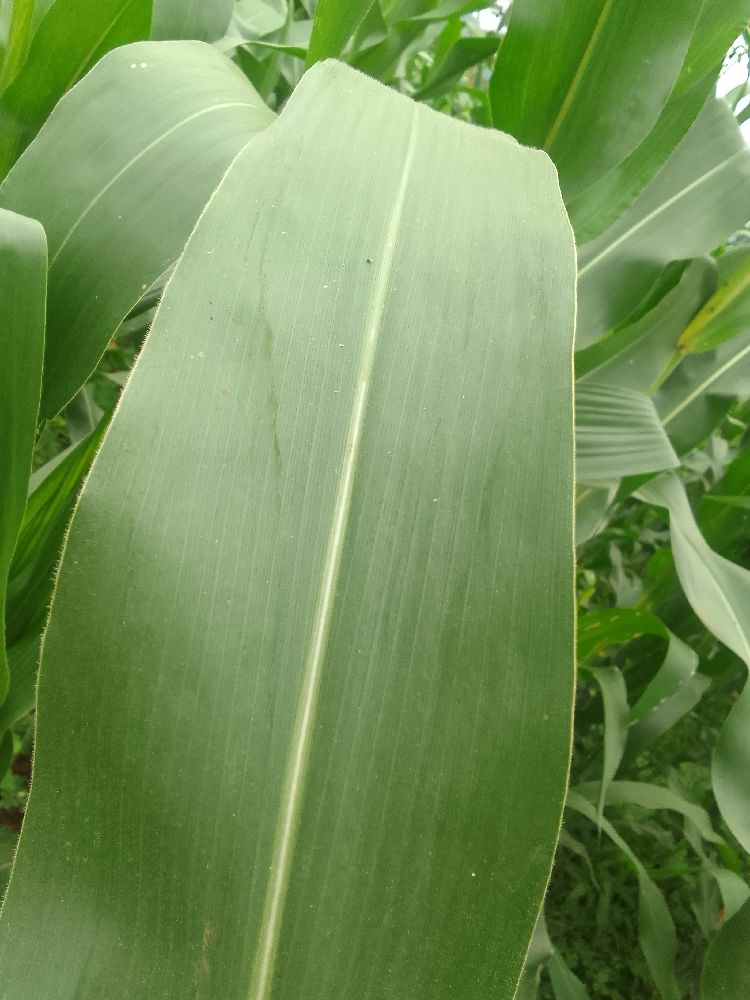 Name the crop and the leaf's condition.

maize, healthy
